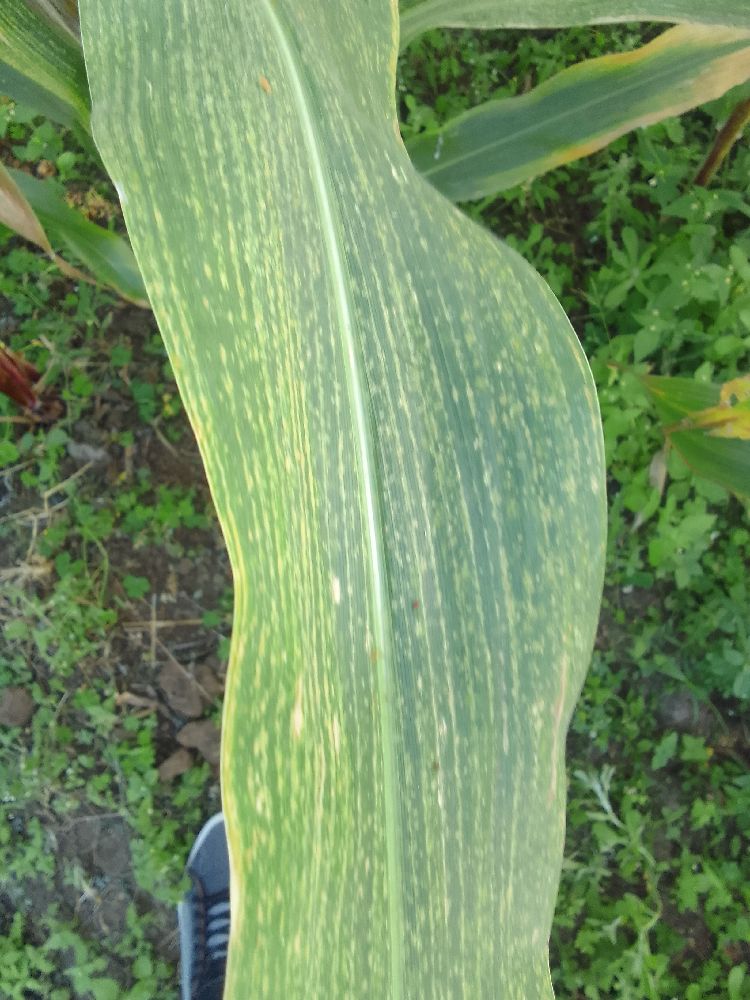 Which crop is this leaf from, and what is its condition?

maize, maize lethal necrosis
